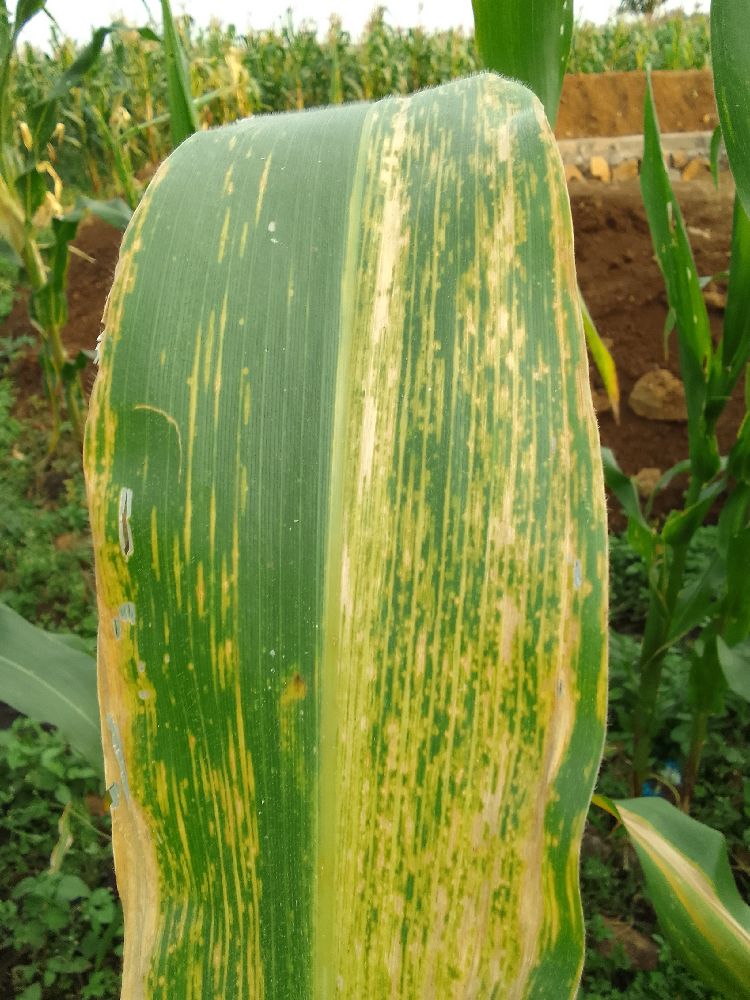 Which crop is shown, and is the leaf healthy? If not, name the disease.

maize, maize lethal necrosis
